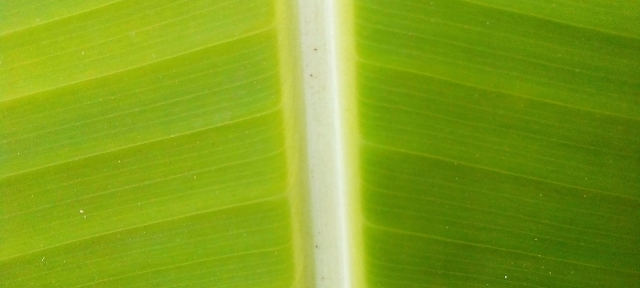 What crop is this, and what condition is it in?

banana, healthy
